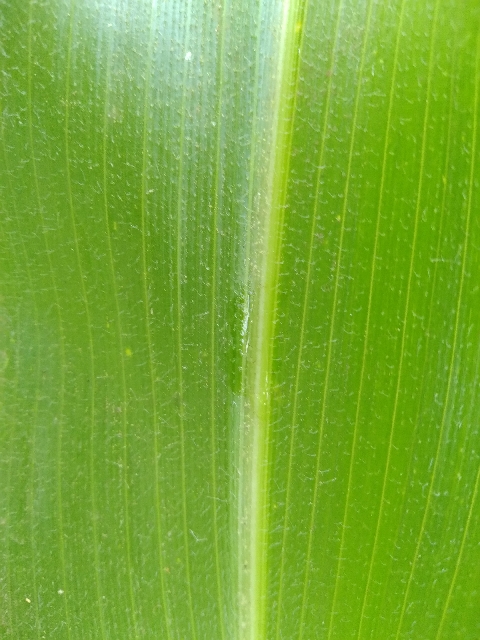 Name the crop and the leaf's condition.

maize, healthy
